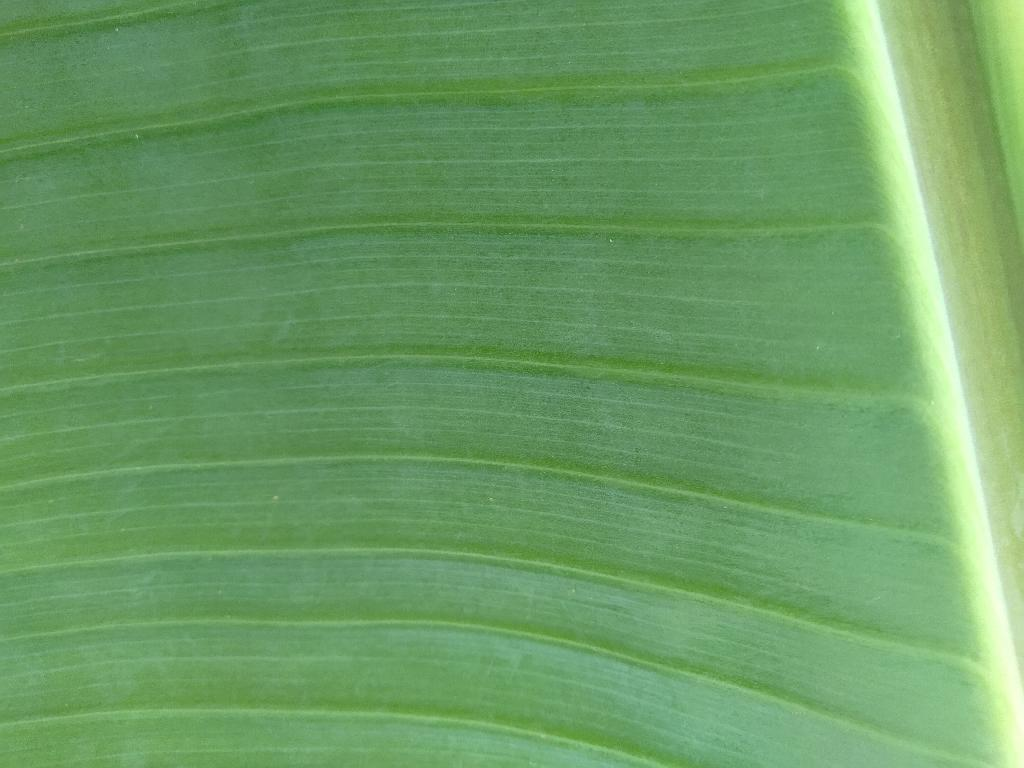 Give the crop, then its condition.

banana, healthy
